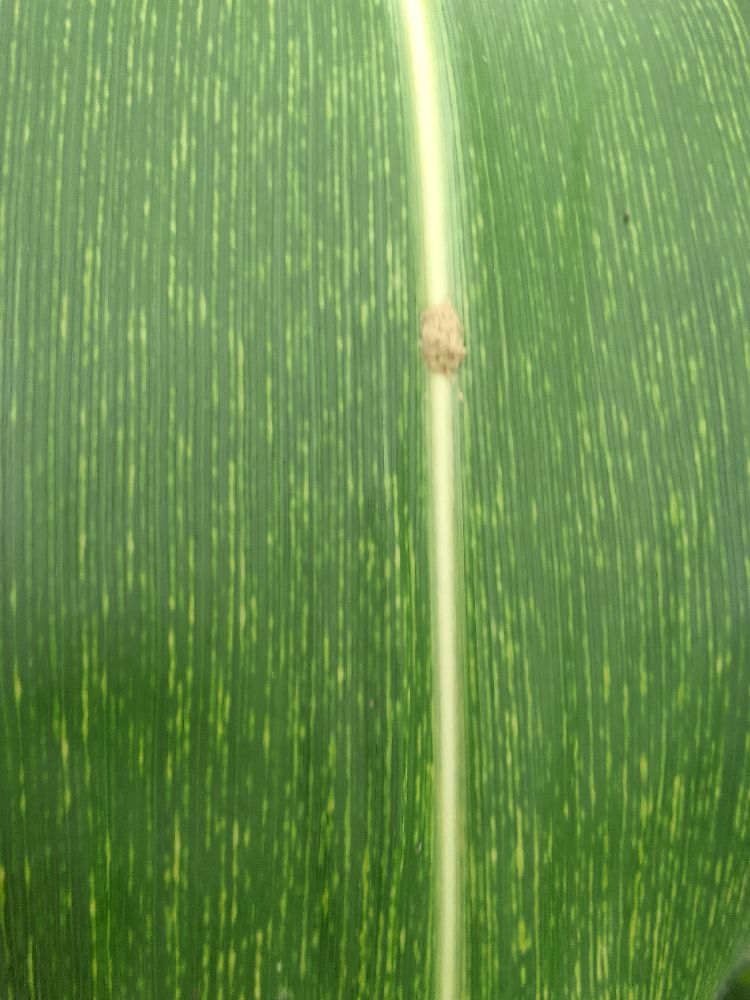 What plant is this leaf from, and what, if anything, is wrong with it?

maize, maize streak virus
